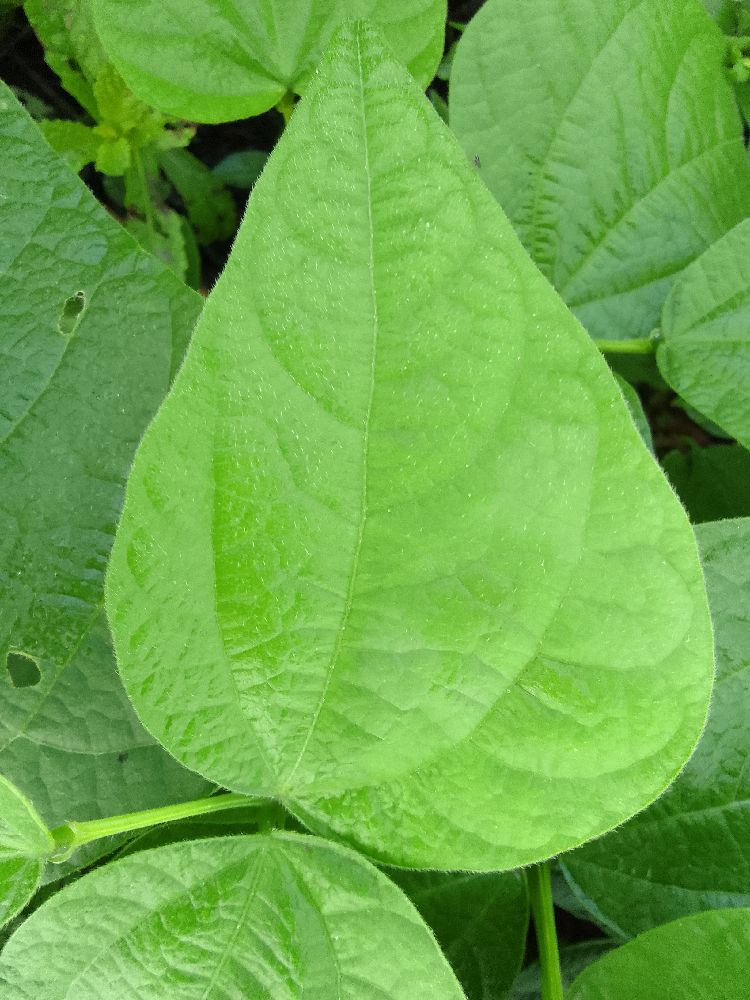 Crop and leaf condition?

common bean, healthy
